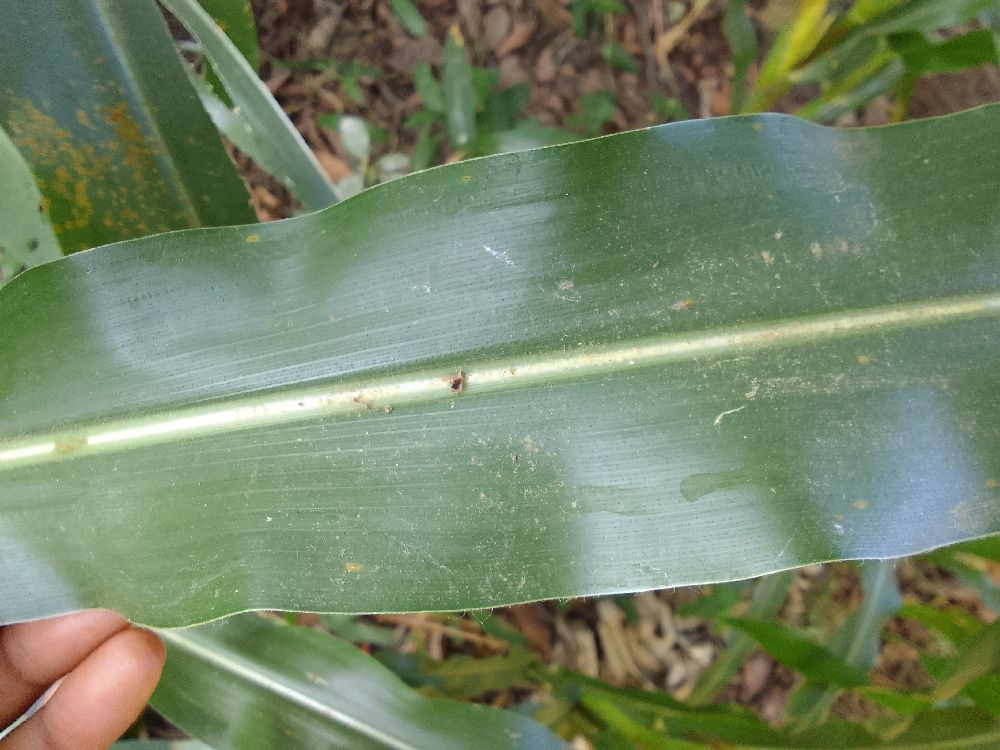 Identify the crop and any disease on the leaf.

maize, healthy
